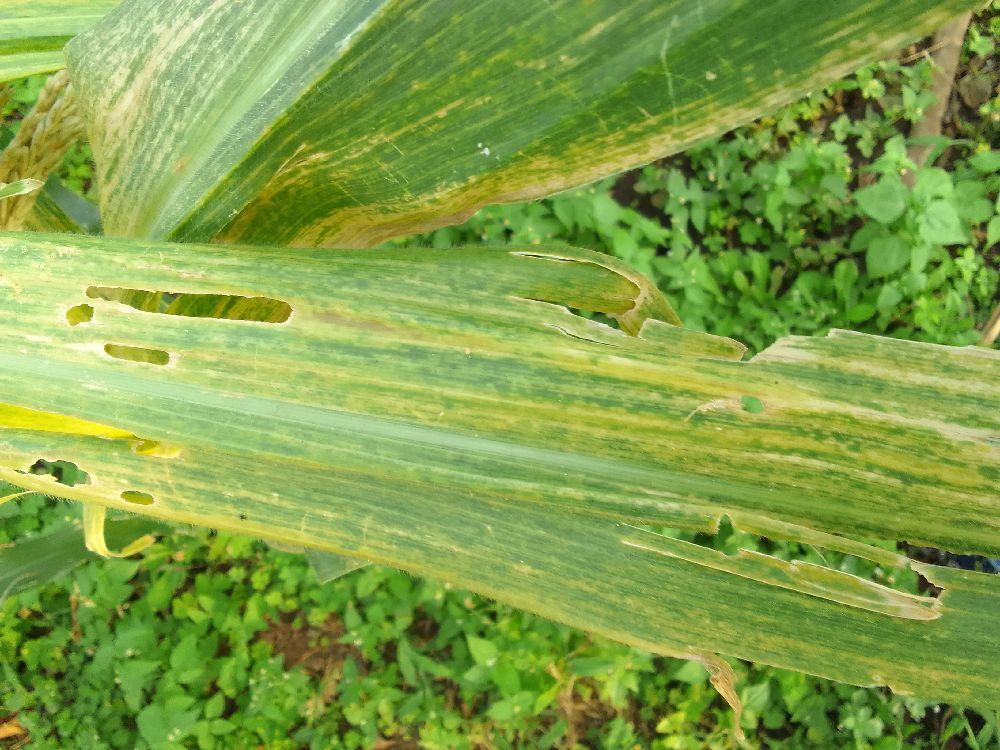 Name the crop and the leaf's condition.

maize, maize lethal necrosis
